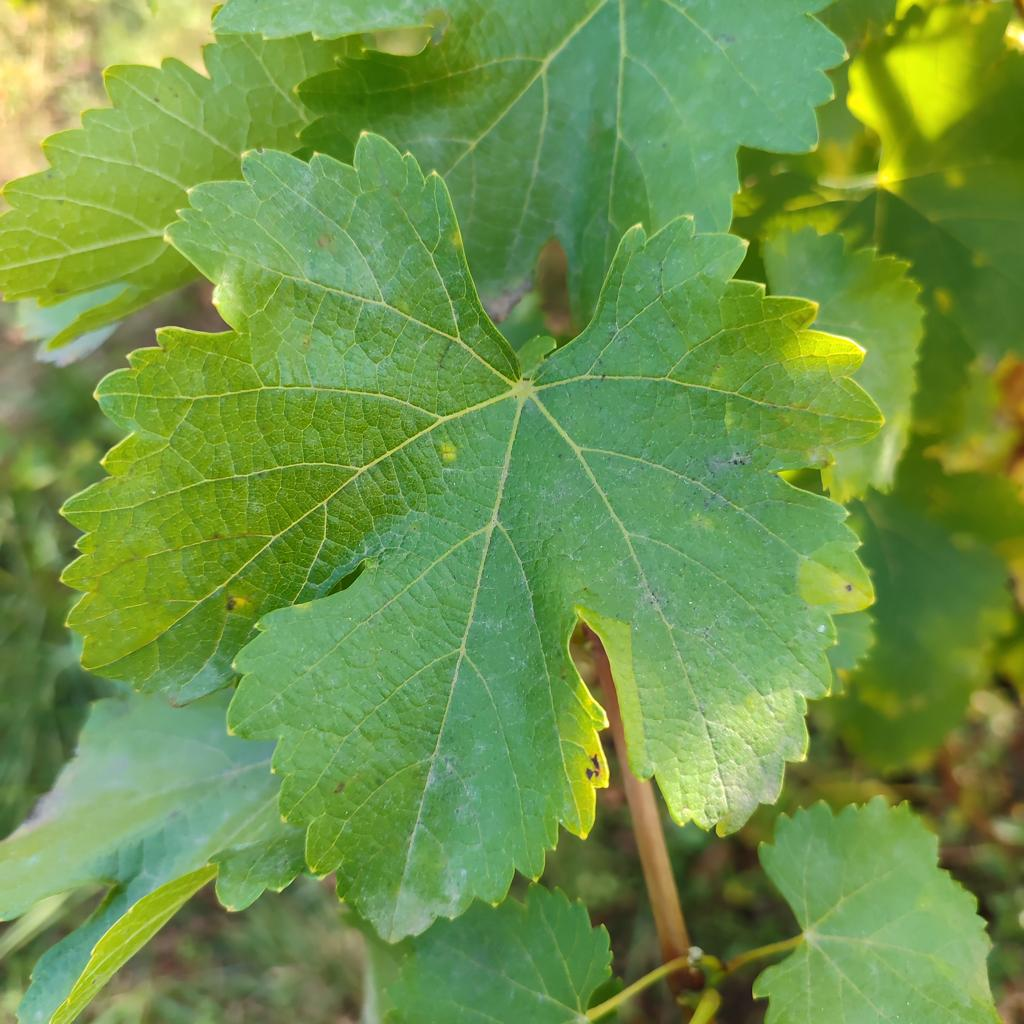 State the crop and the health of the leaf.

grapevine, powdery mildew
